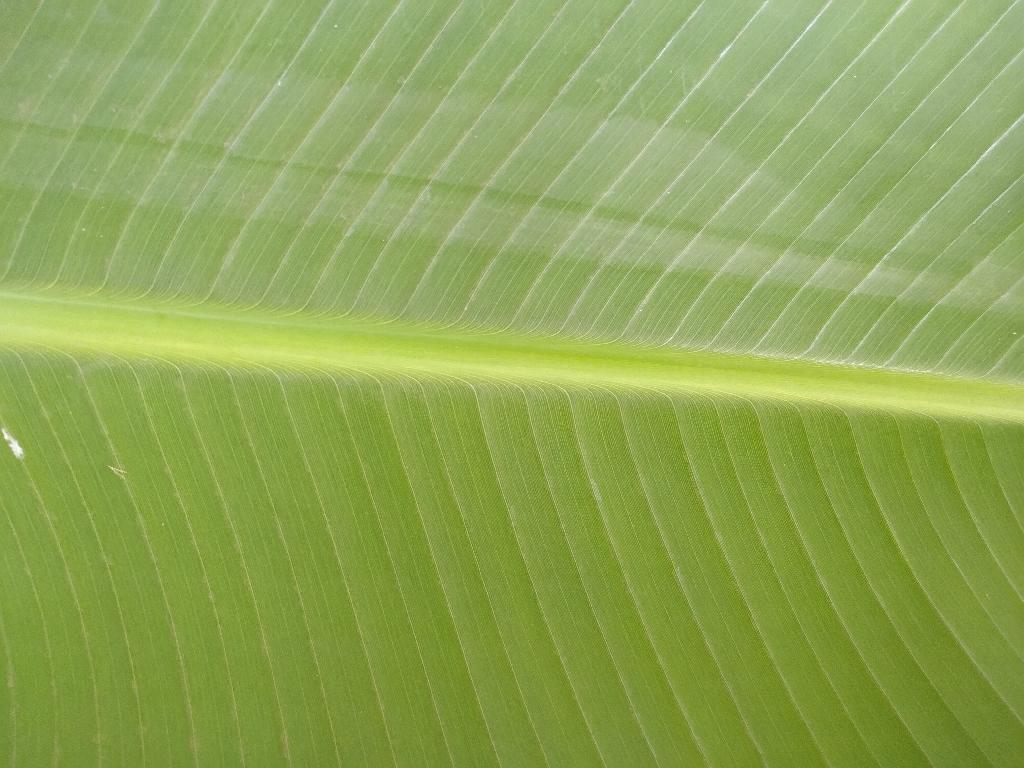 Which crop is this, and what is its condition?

banana, healthy
